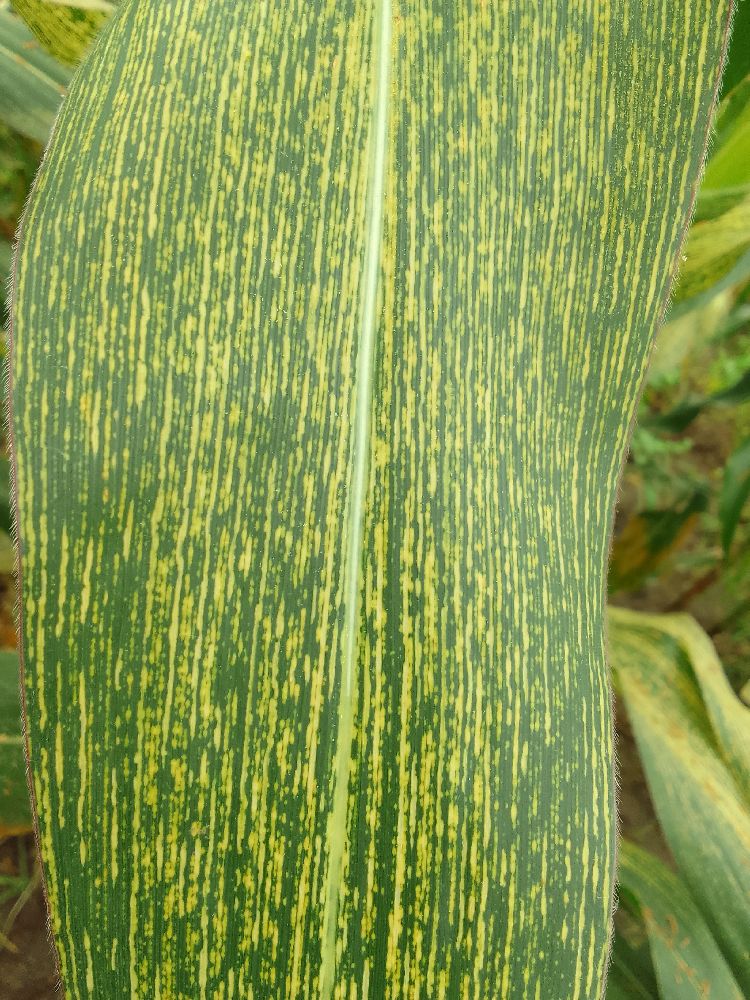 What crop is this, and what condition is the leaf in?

maize, maize streak virus
